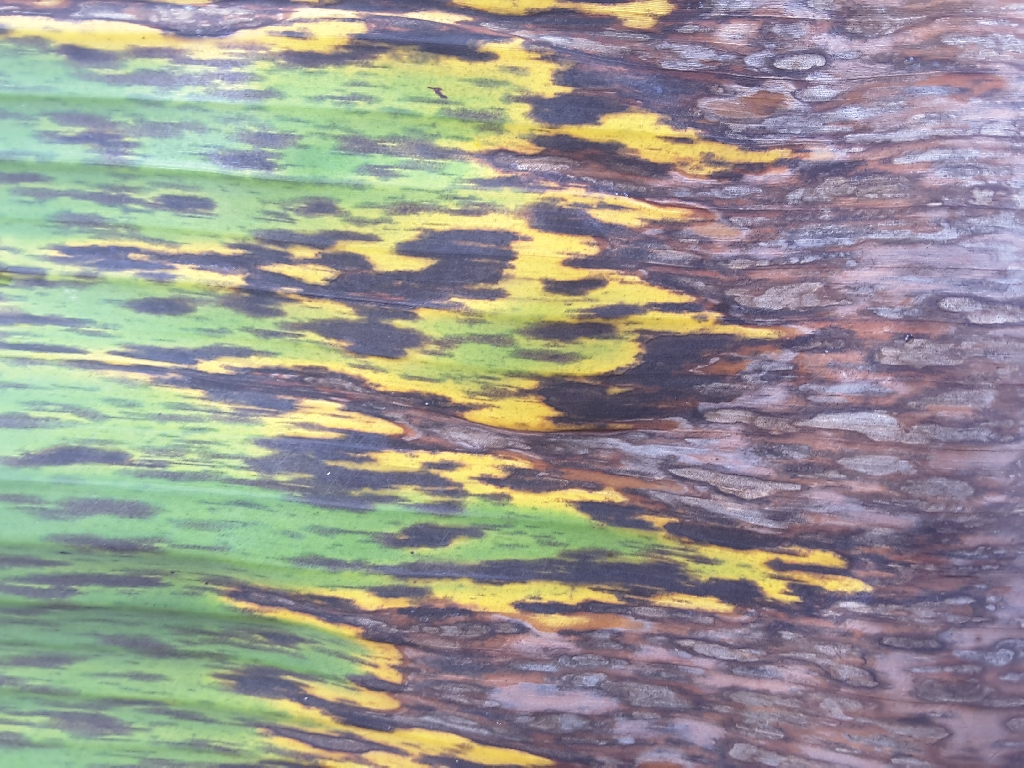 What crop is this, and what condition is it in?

banana, black sigatoka
